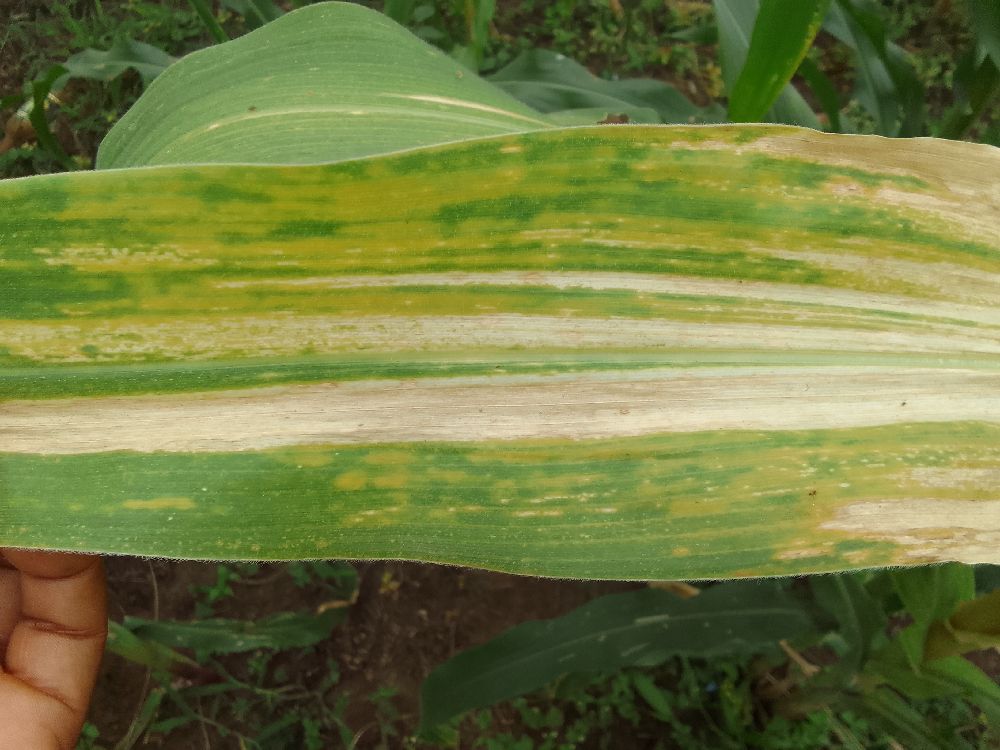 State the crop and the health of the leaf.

maize, maize lethal necrosis
